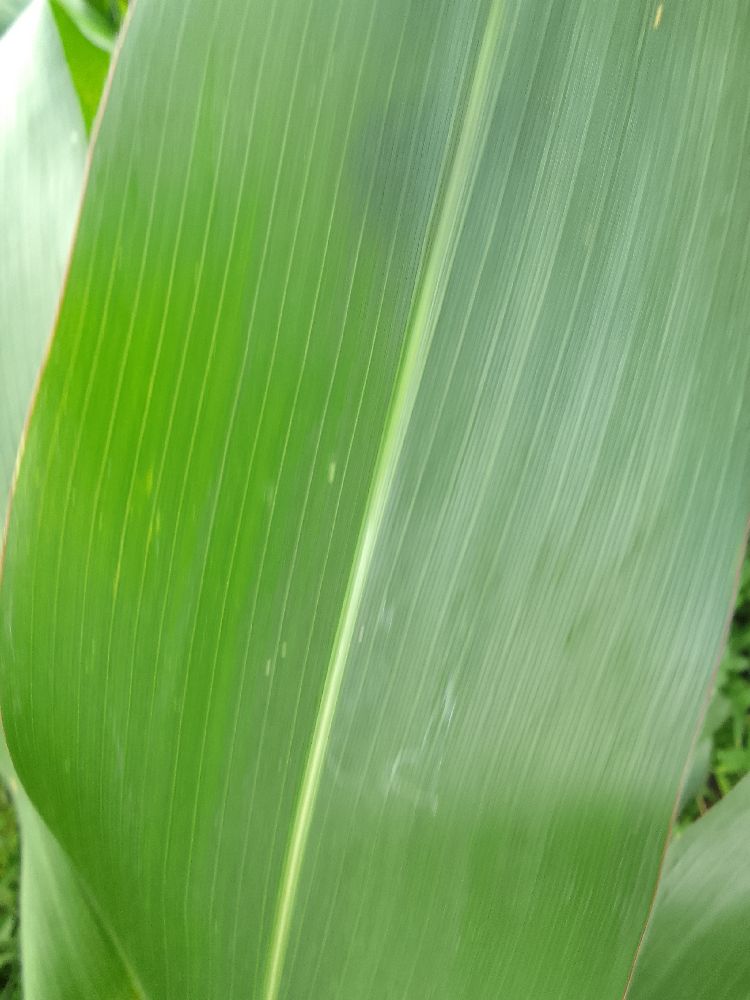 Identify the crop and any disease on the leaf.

maize, healthy
